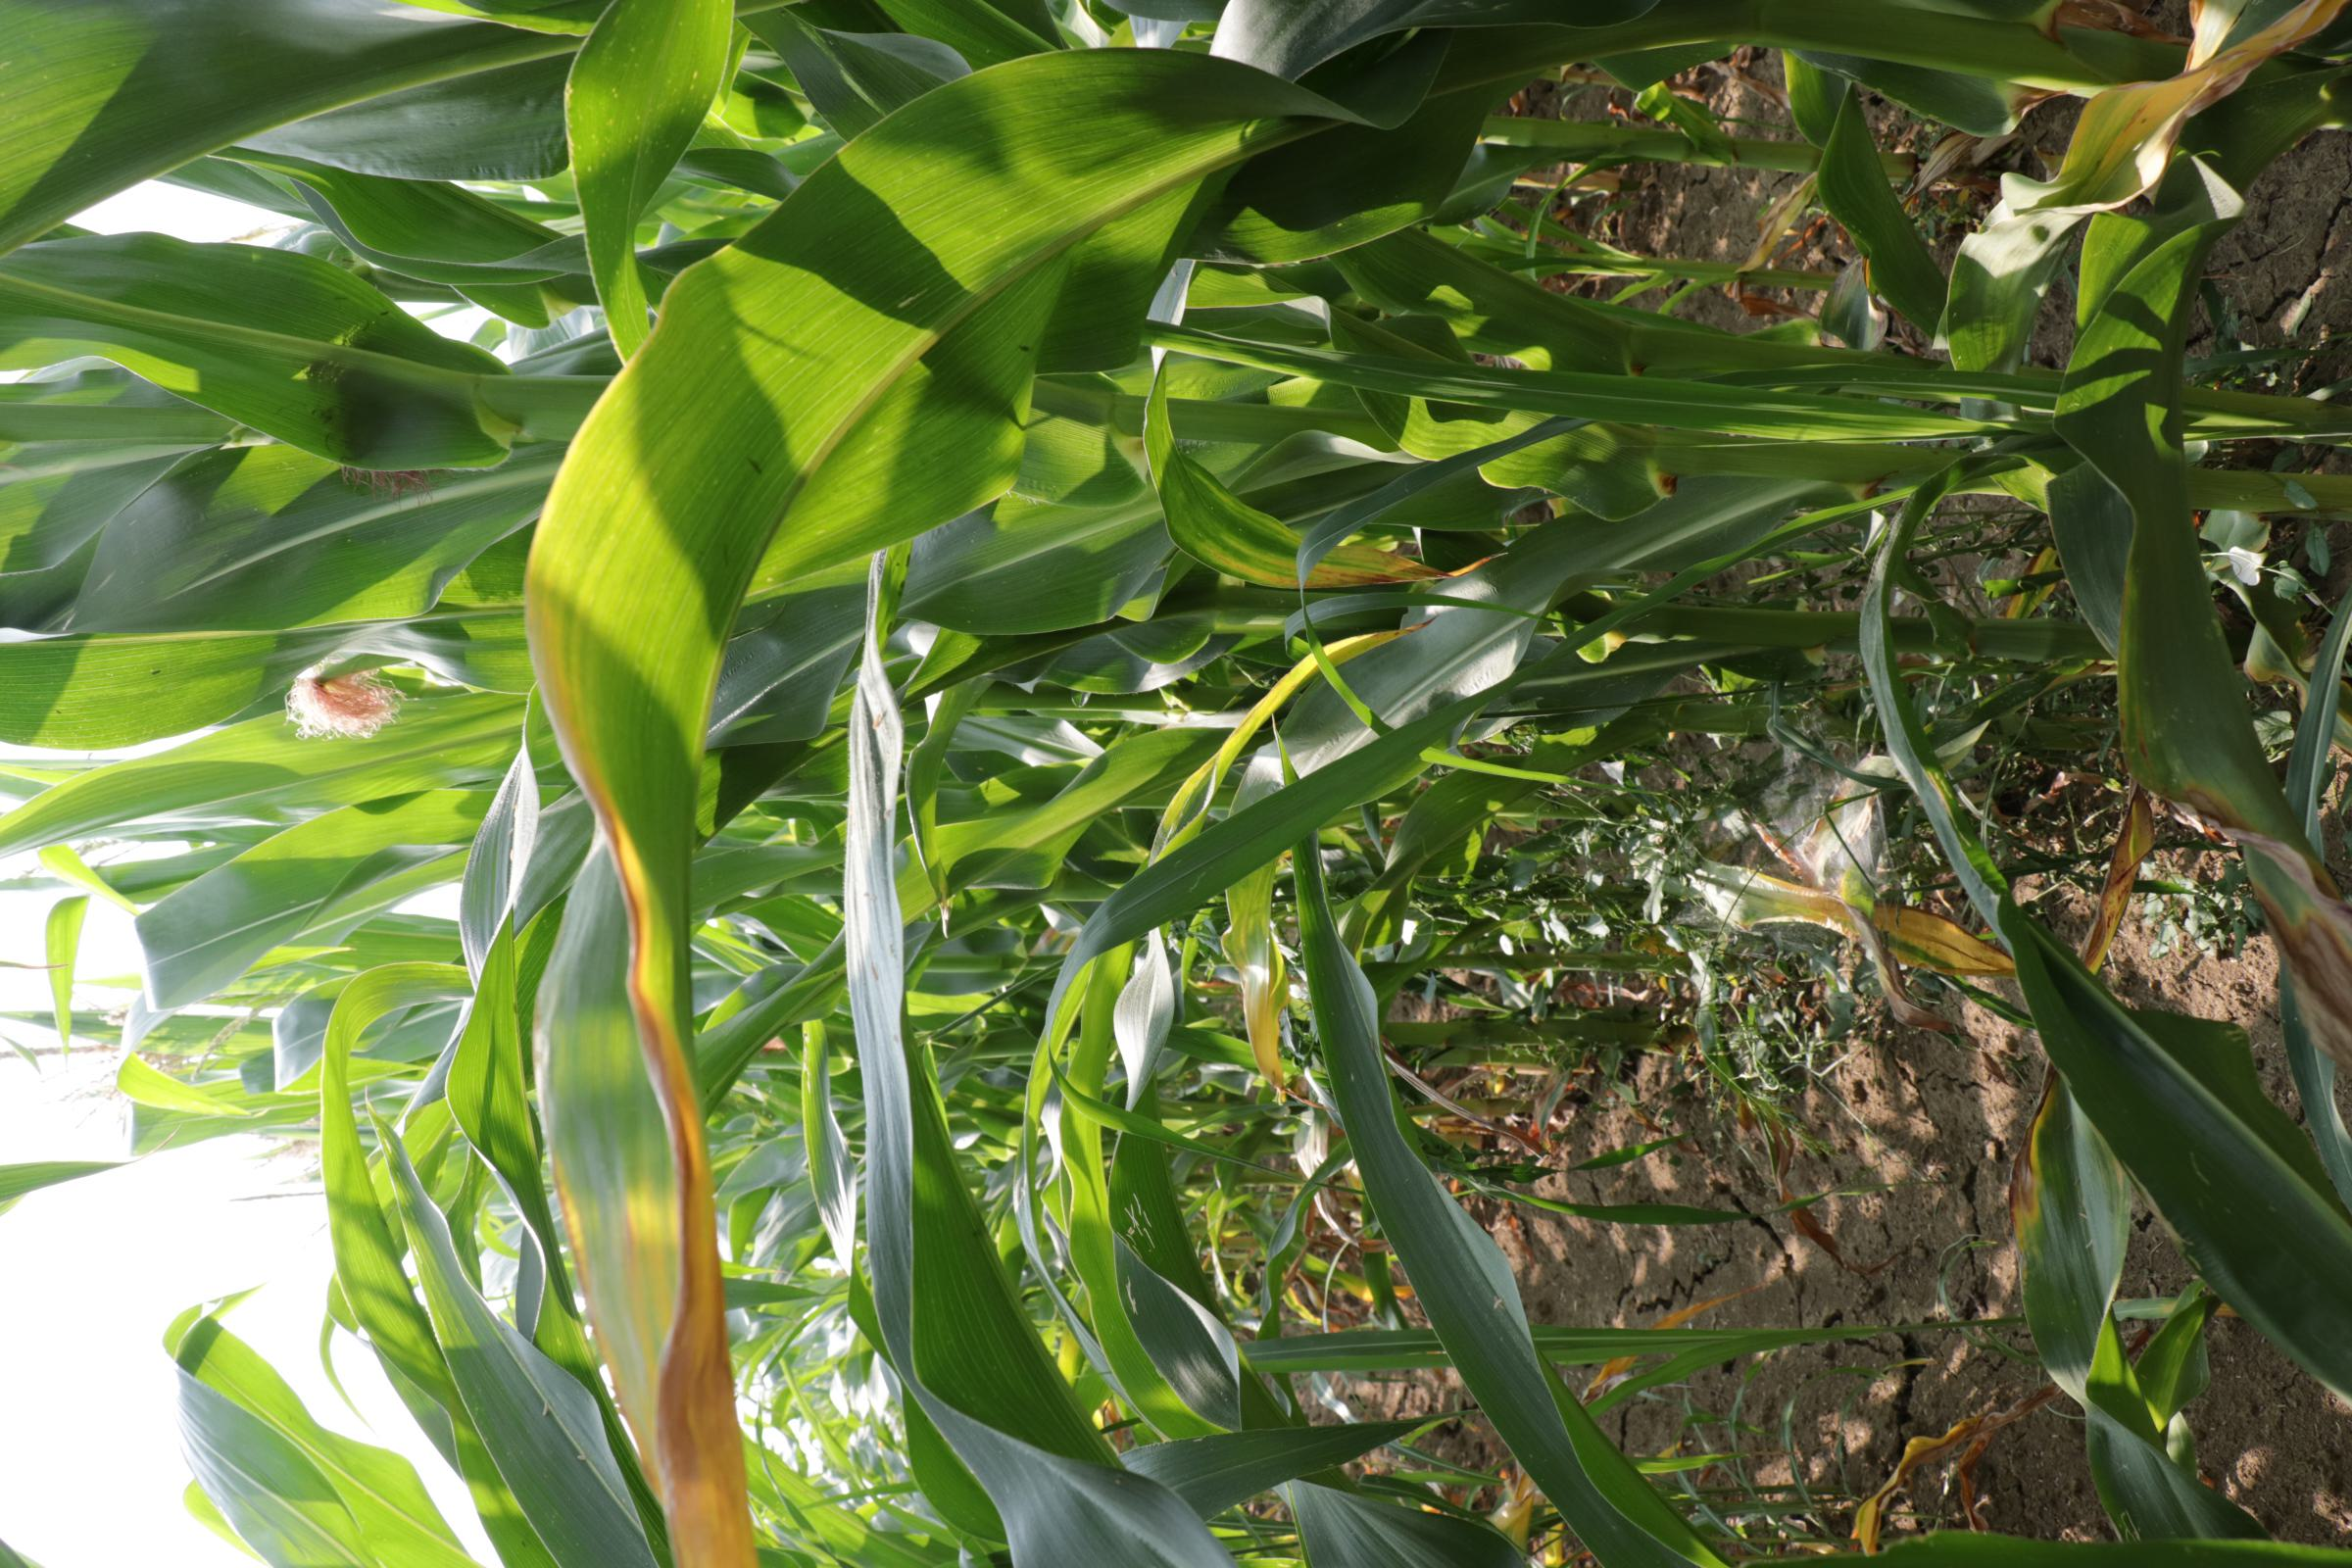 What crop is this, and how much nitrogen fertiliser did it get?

maize, full nitrogen fertilisation
